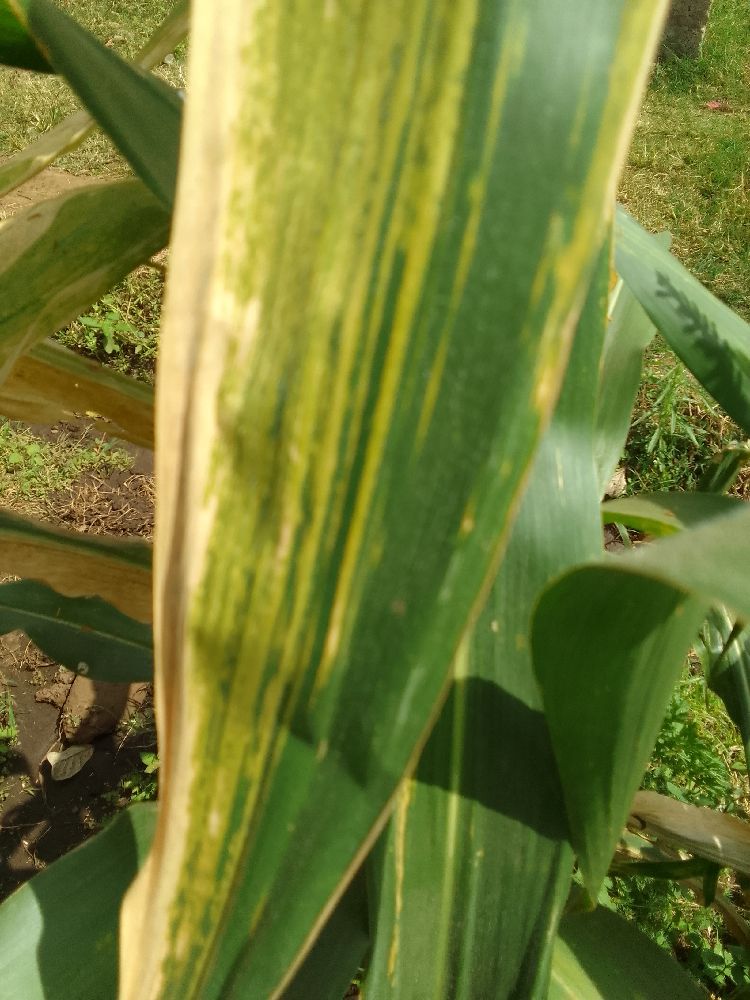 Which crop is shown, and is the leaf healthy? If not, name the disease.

maize, maize lethal necrosis
